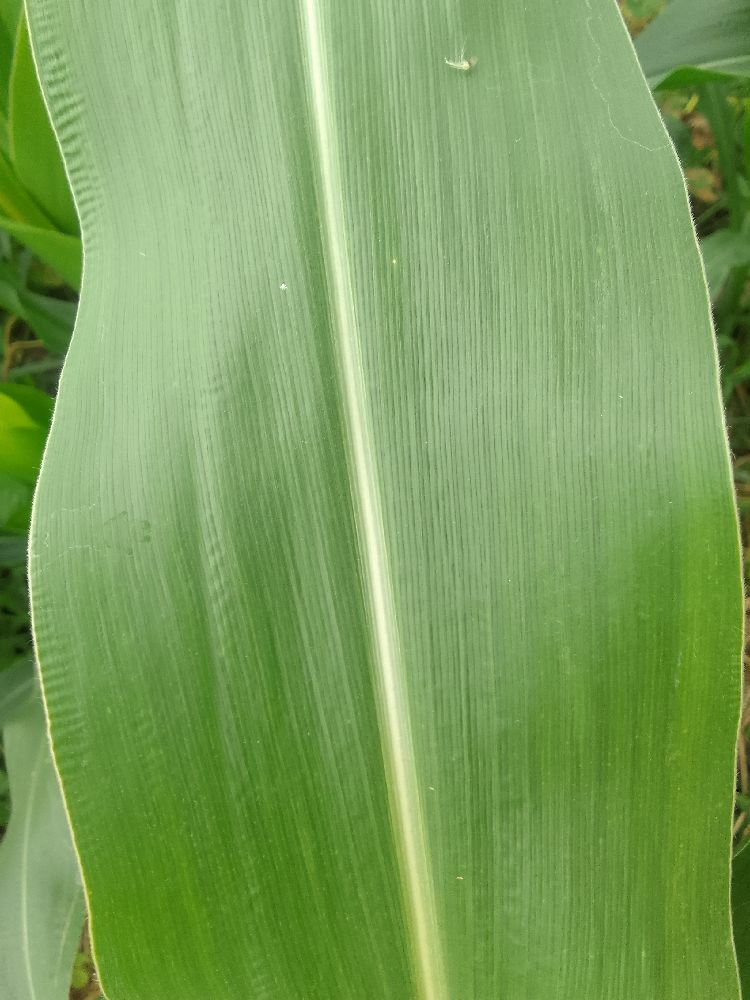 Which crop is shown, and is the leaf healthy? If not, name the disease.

maize, healthy
